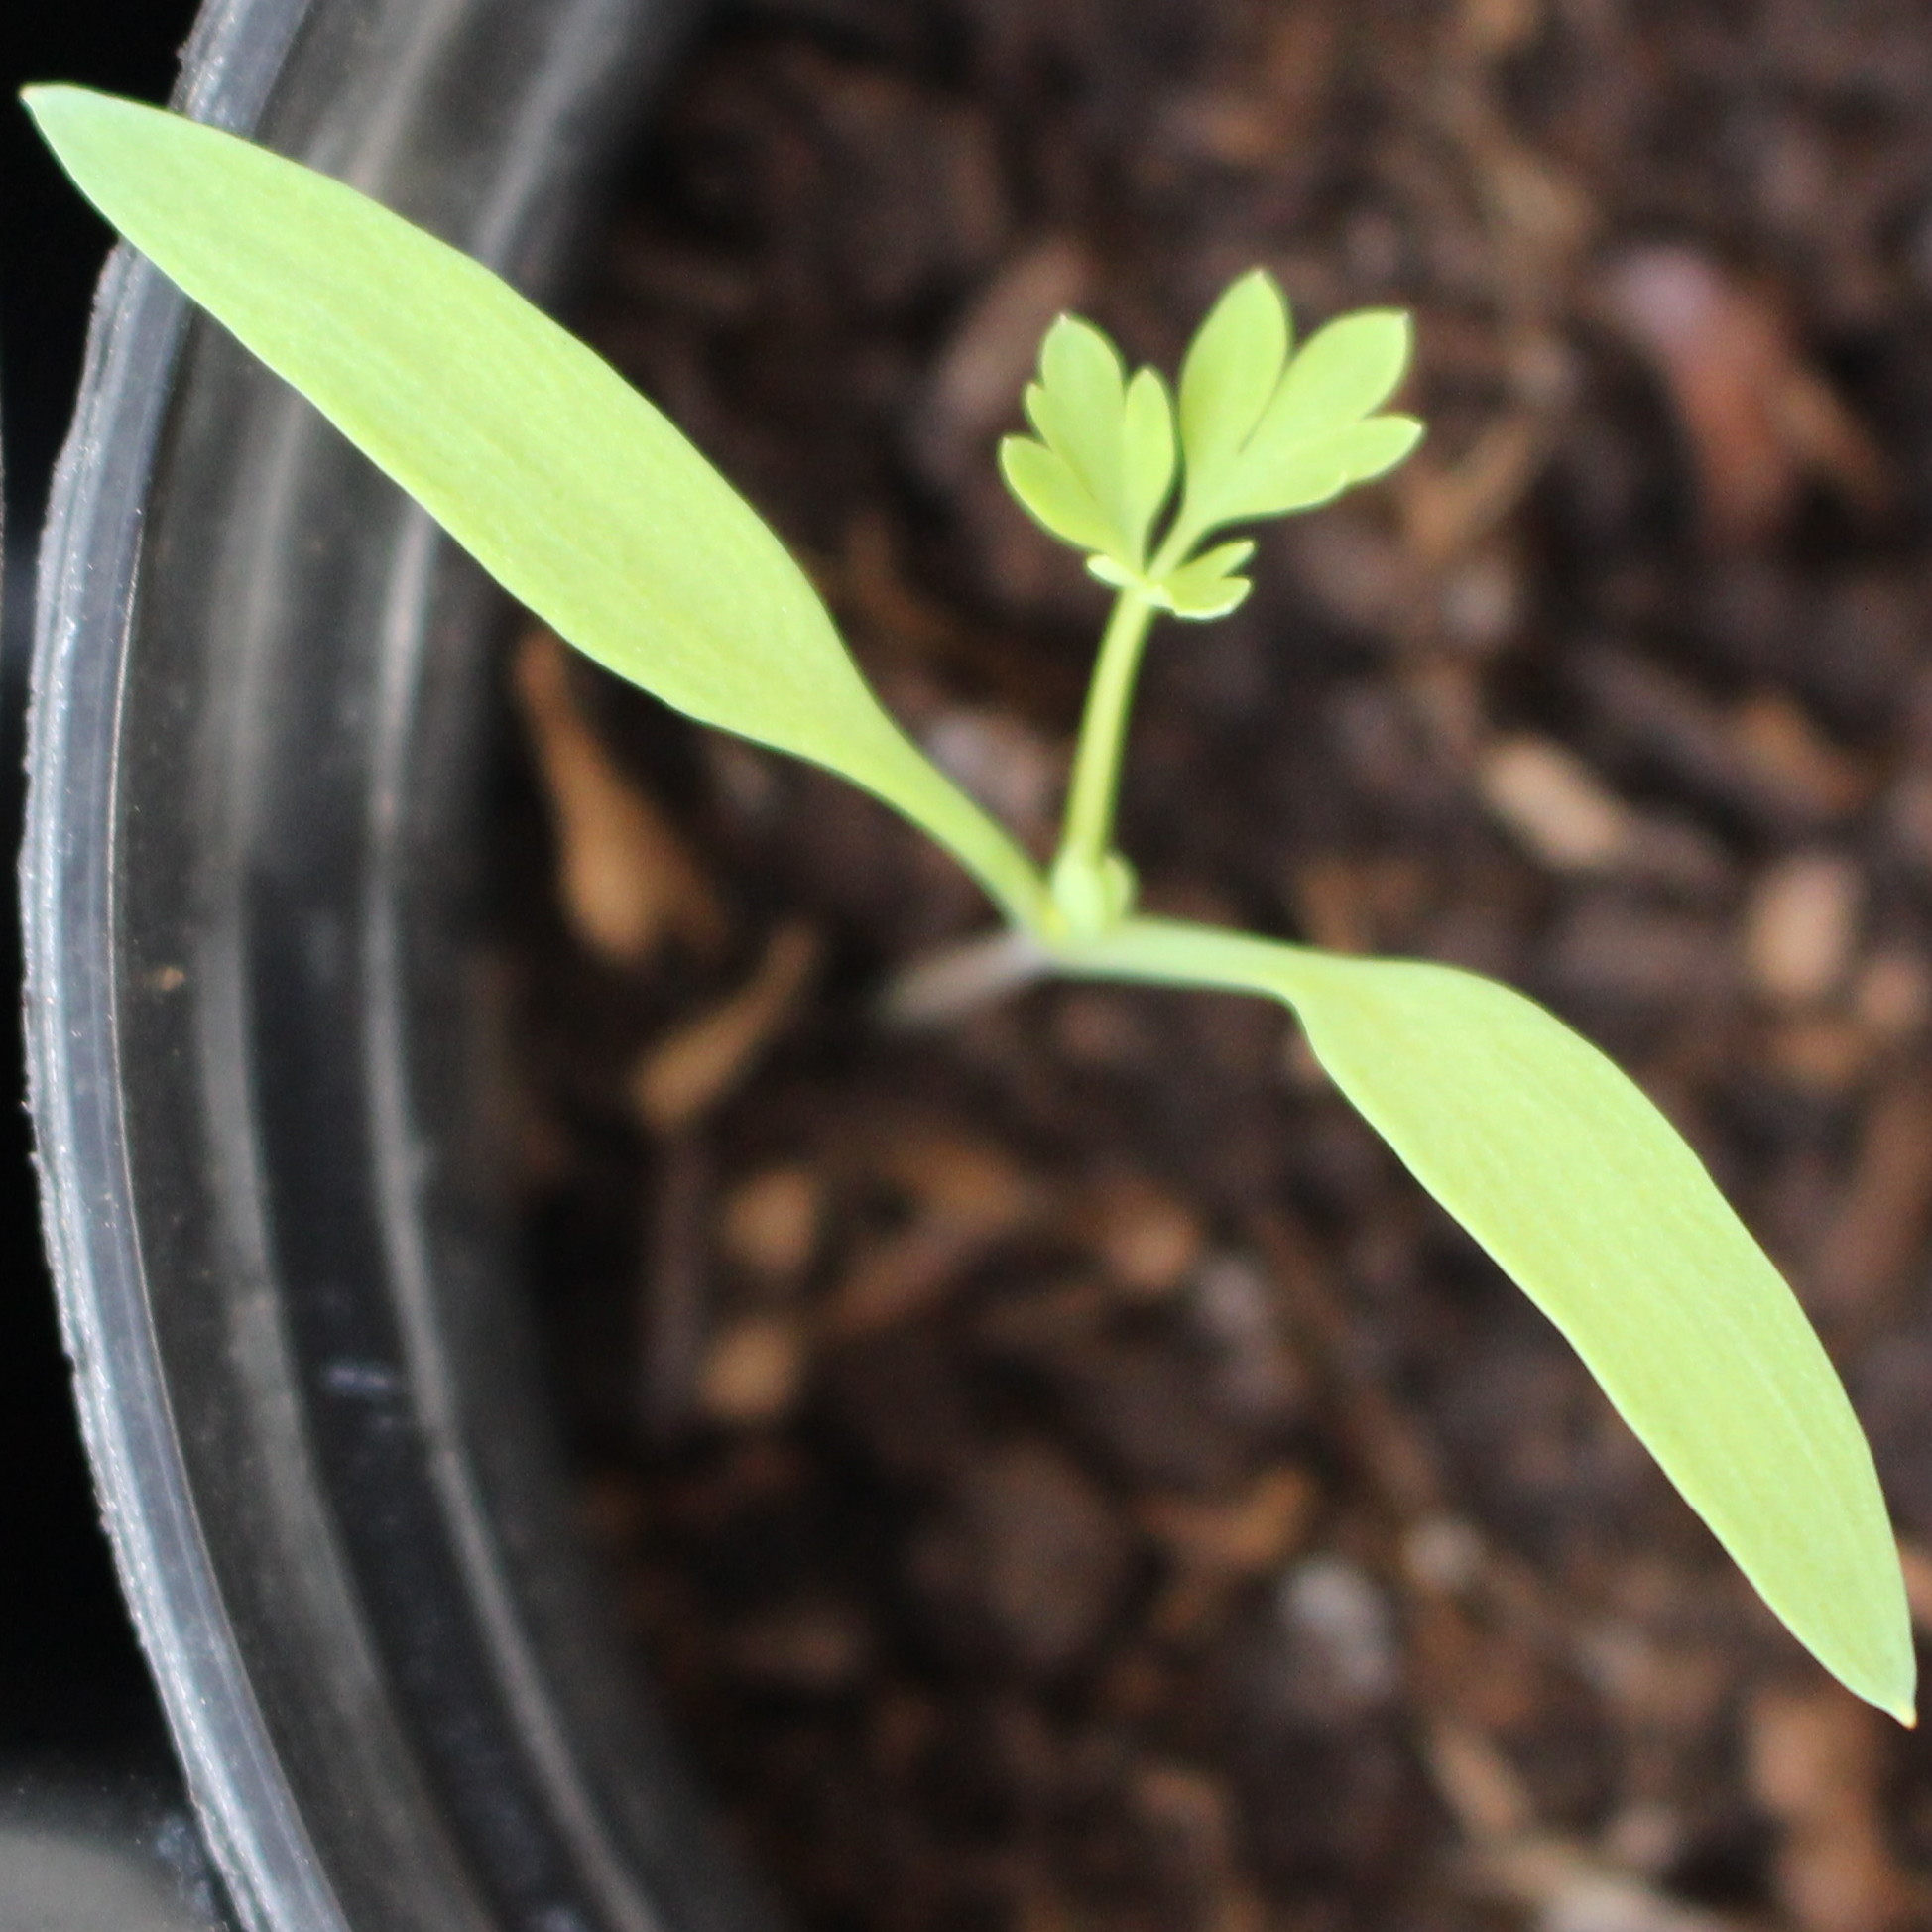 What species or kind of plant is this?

Fumaria officinalis
